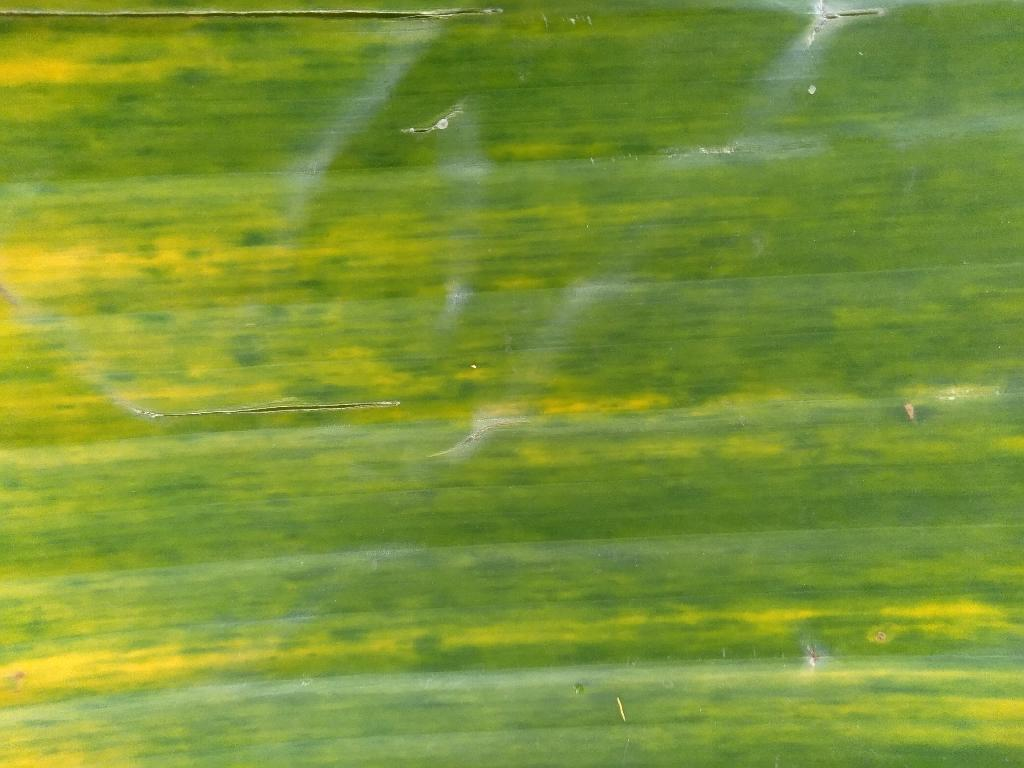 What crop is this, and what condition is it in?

banana, fusarium wilt race 1
